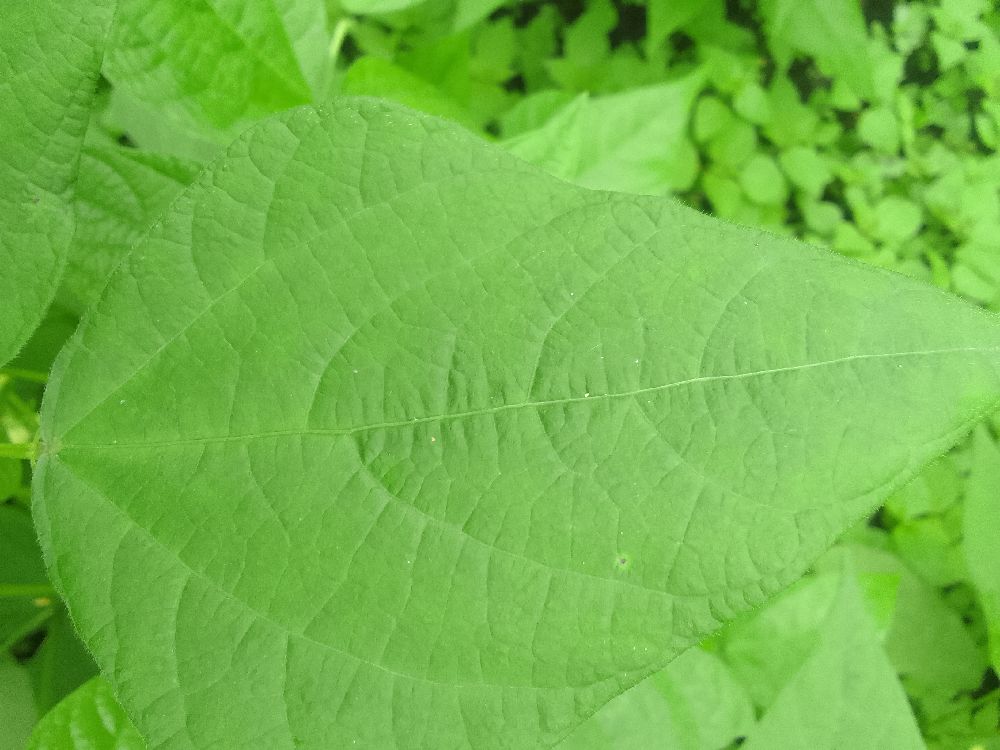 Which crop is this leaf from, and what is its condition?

common bean, healthy
